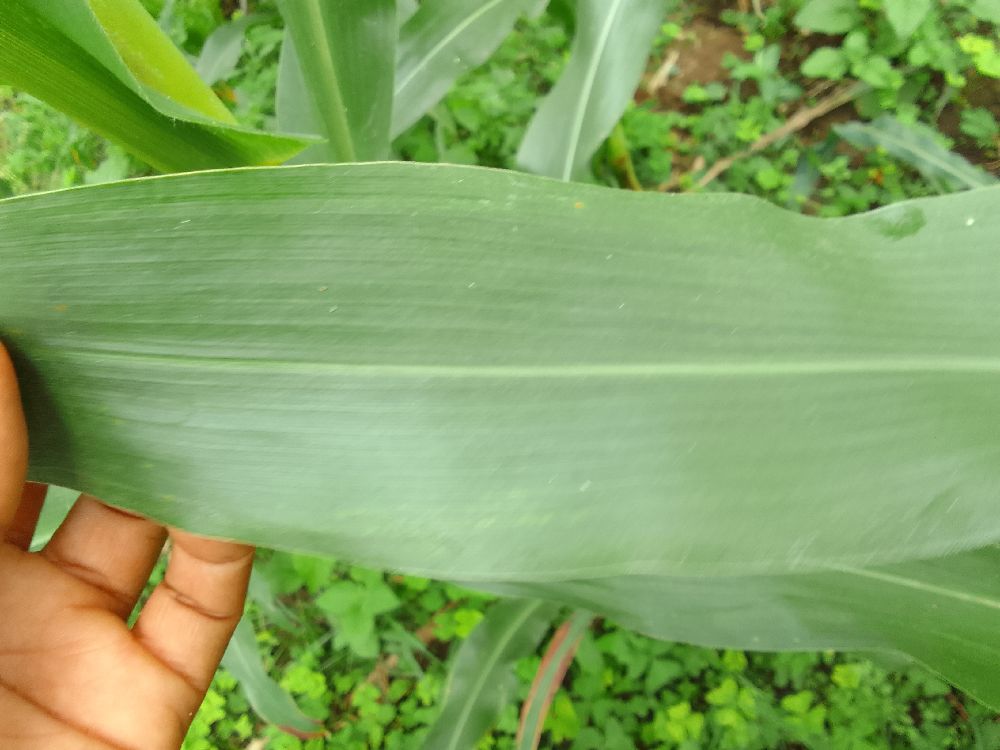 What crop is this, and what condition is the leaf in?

maize, healthy
